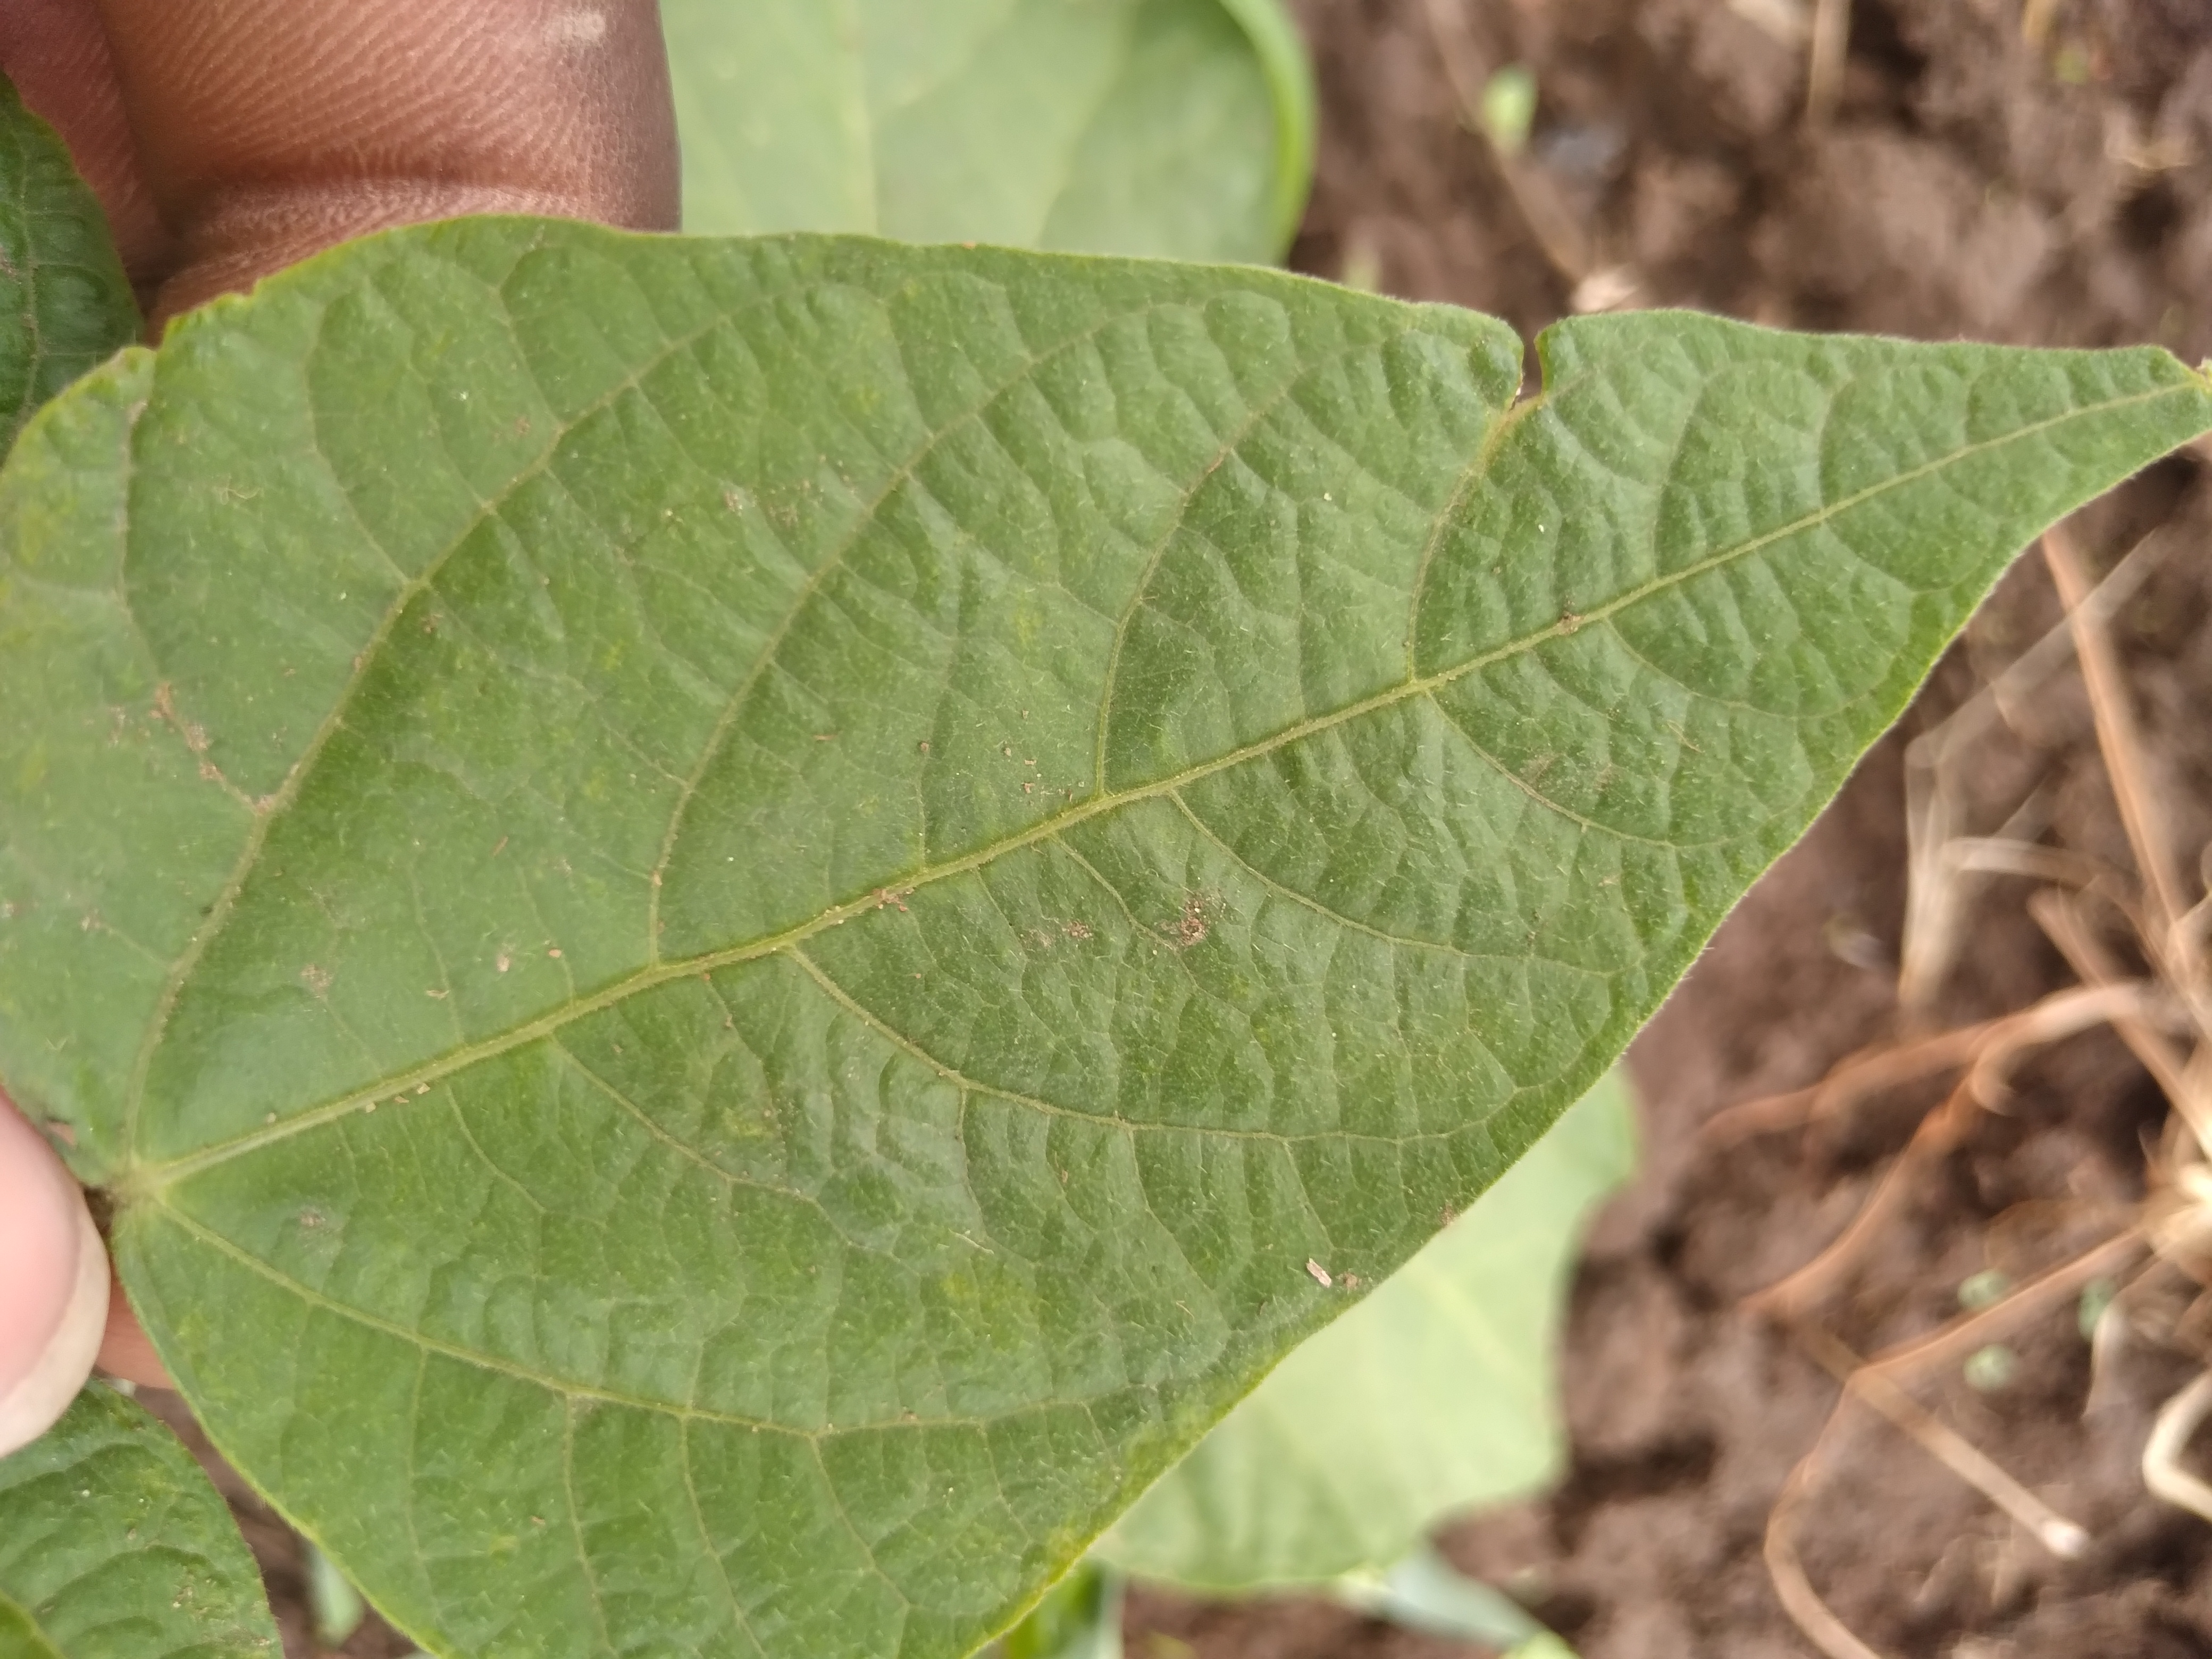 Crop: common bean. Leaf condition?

healthy
